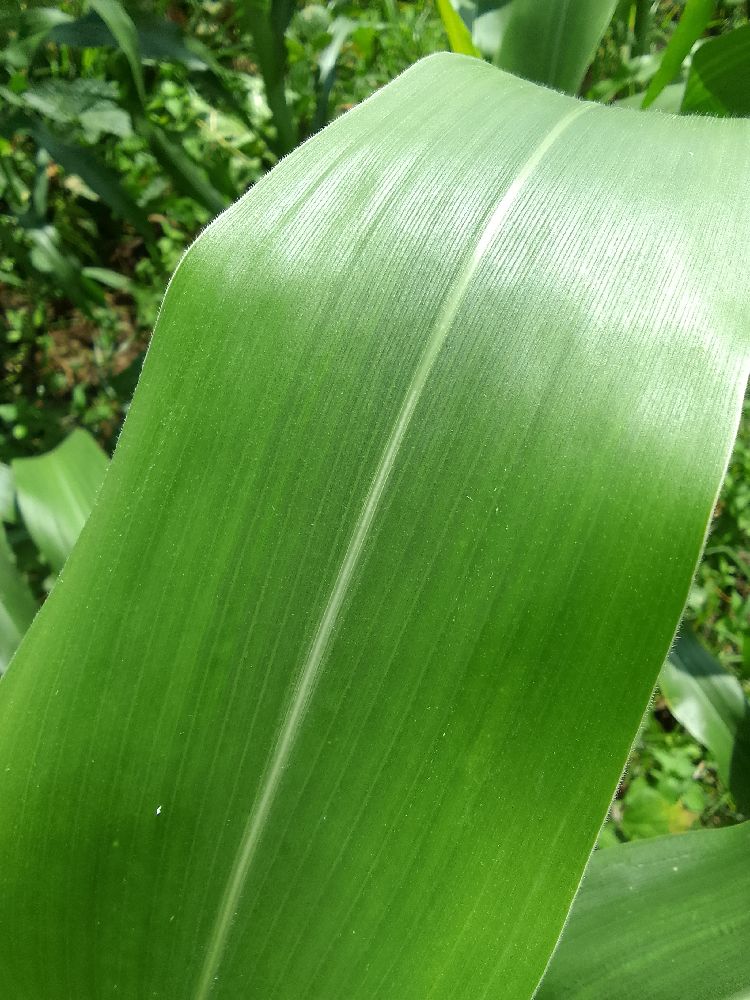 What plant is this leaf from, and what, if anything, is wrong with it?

maize, healthy
